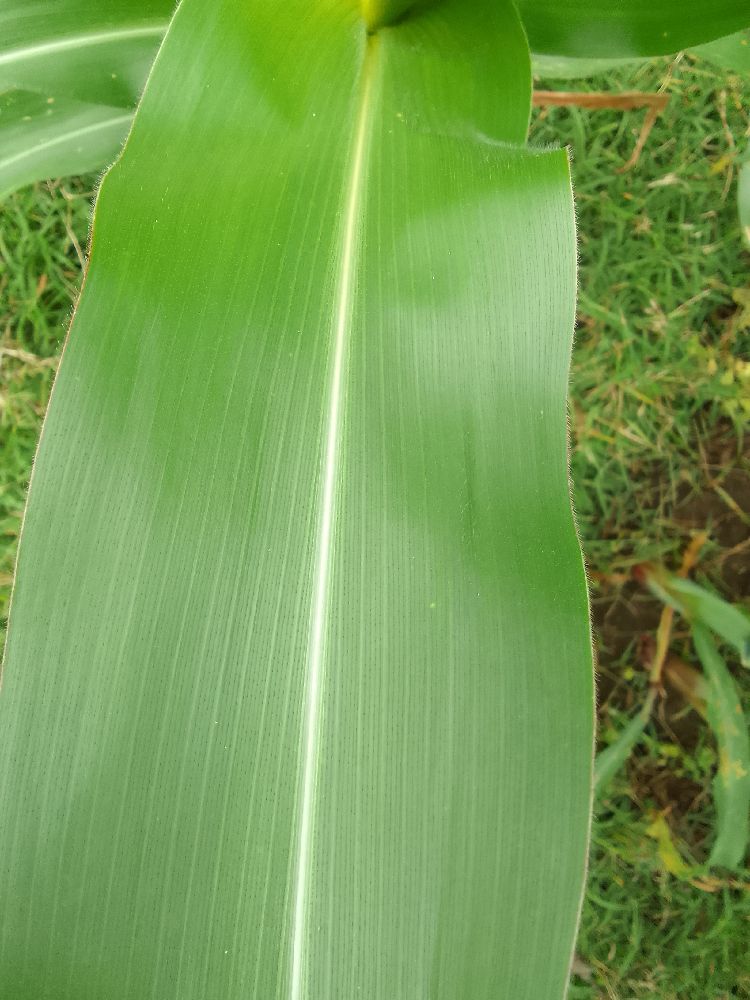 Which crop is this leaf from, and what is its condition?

maize, healthy
